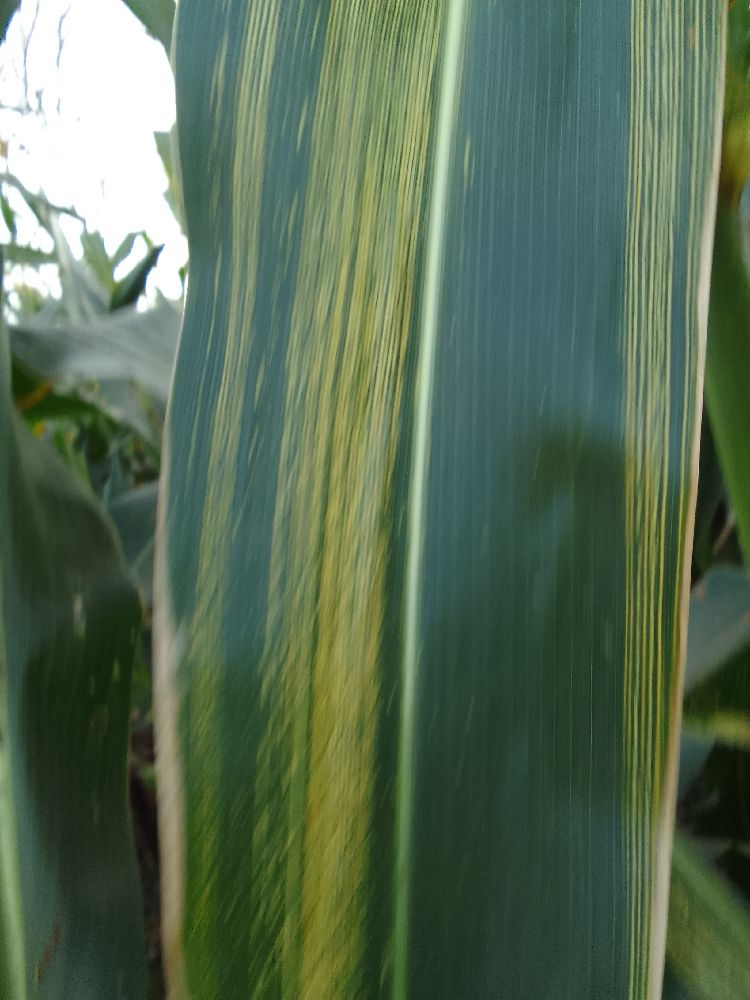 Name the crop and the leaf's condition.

maize, maize streak virus
